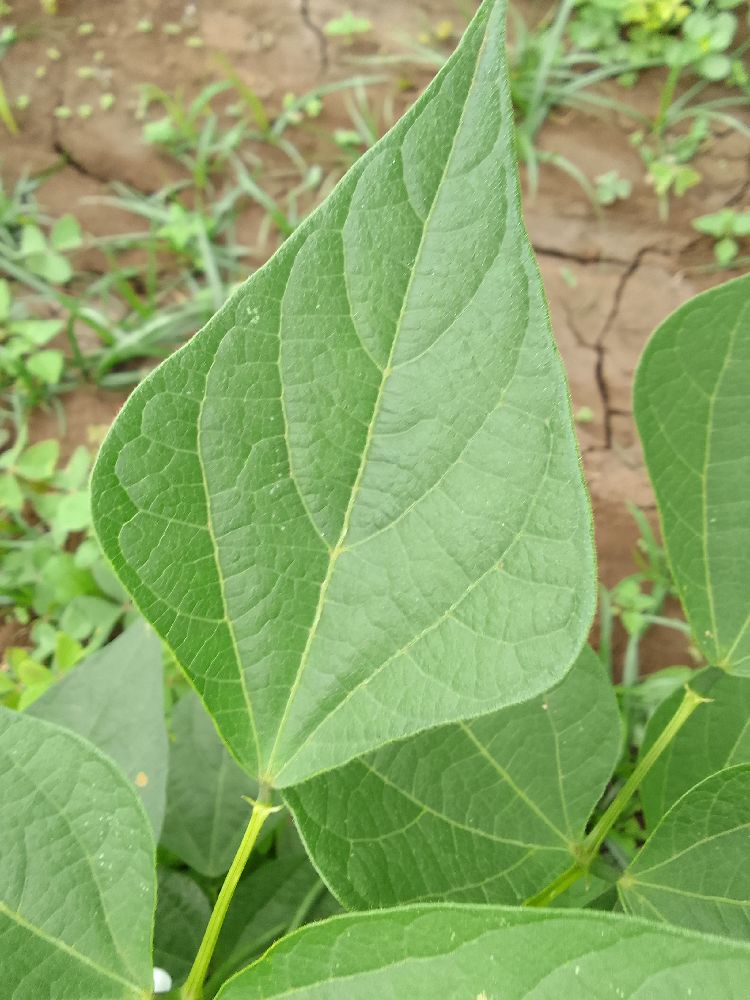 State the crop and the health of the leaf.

common bean, healthy
